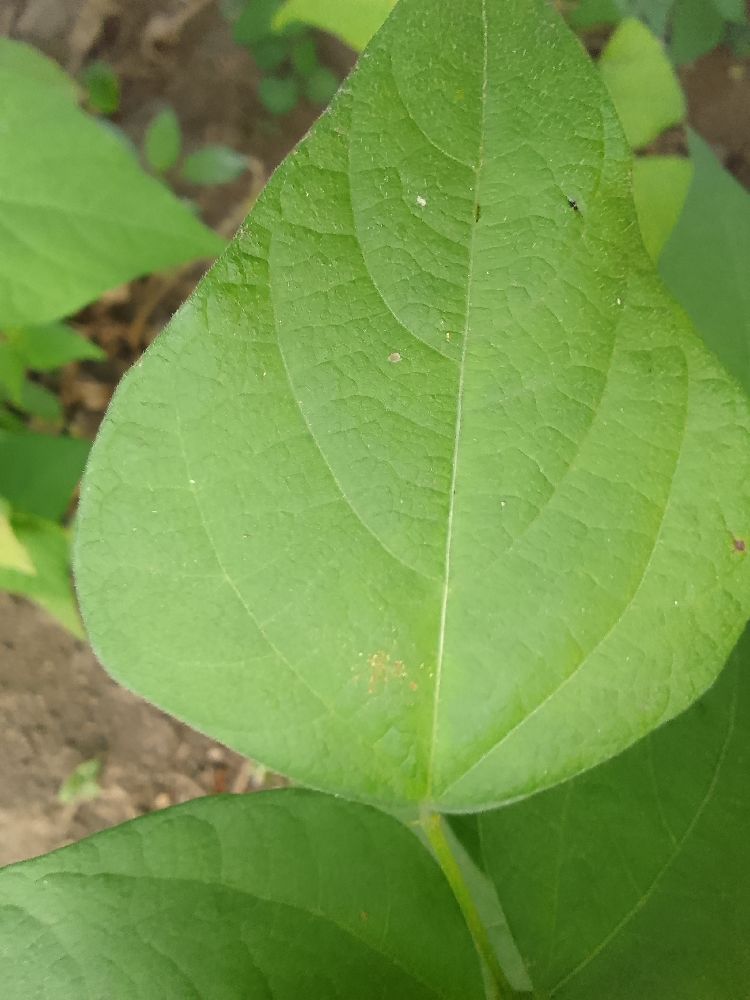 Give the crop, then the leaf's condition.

common bean, healthy
